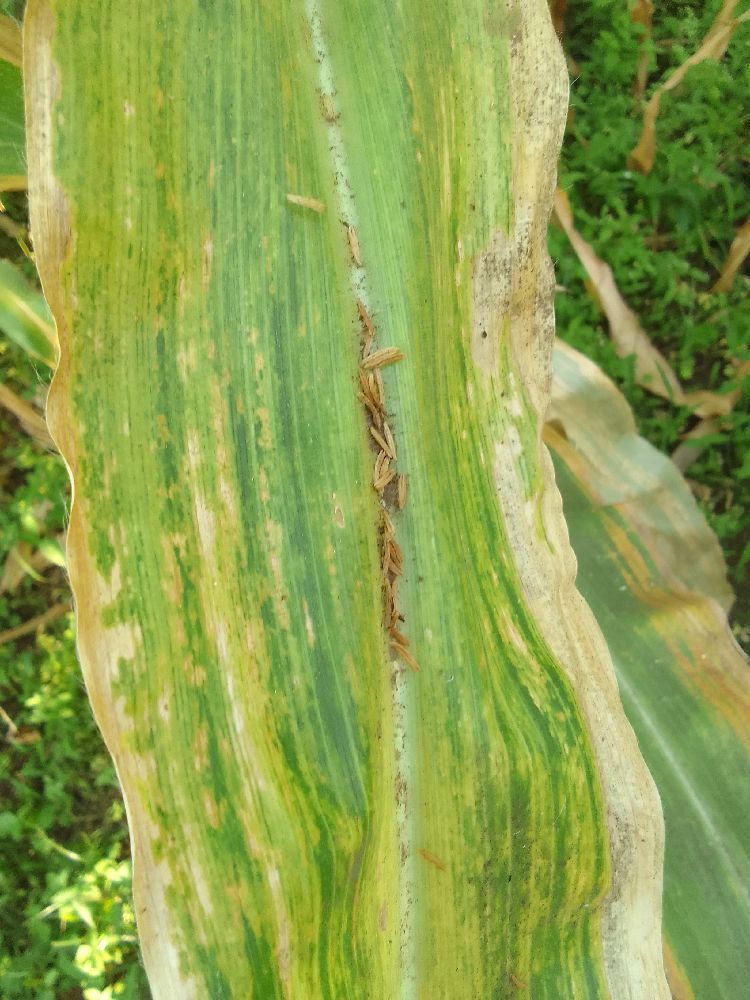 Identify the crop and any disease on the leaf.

maize, maize lethal necrosis
